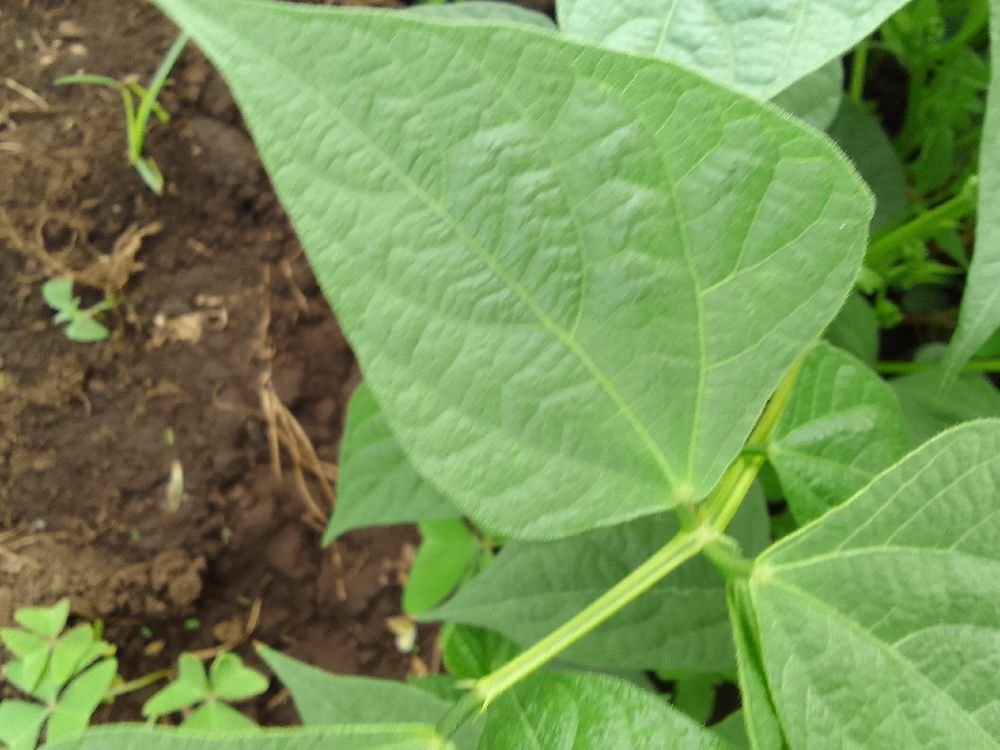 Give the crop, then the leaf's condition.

common bean, healthy
